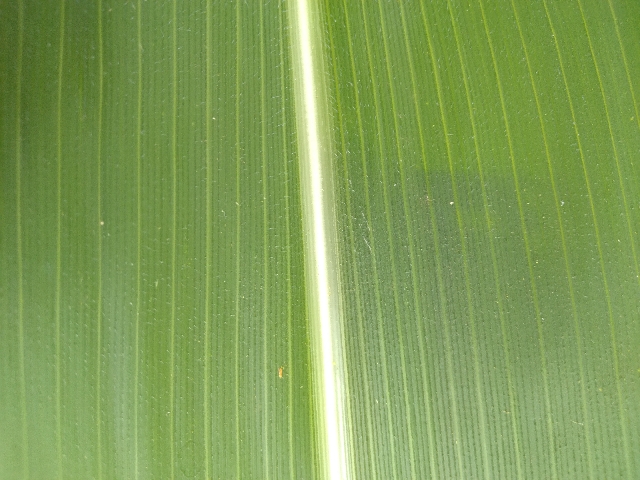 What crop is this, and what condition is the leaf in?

maize, healthy
